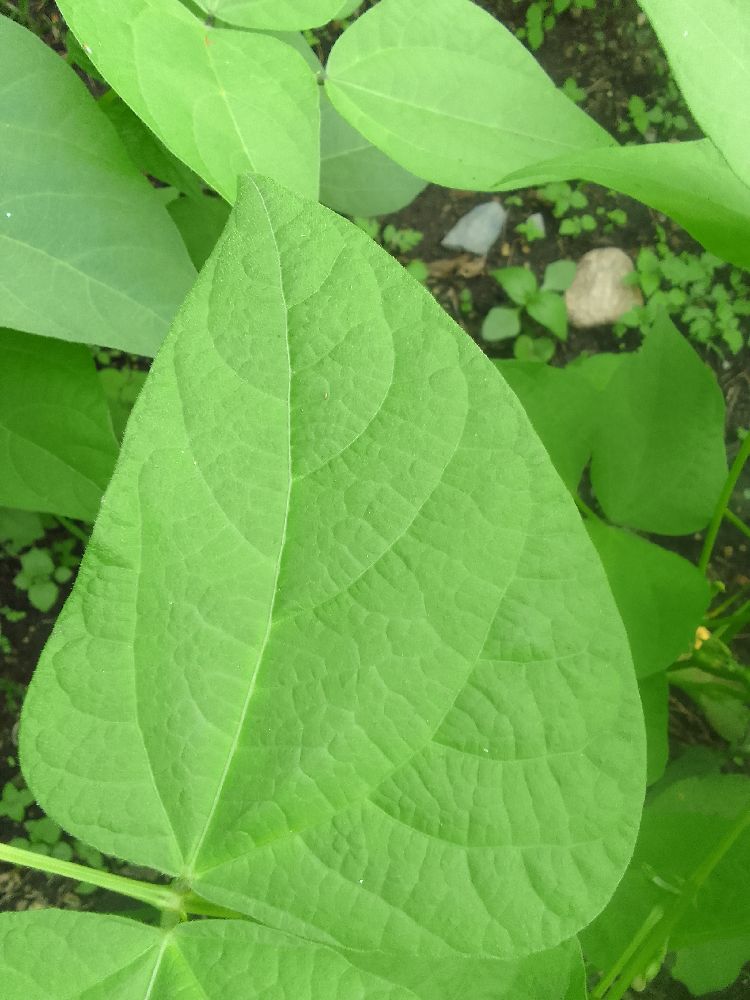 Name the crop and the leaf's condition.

common bean, healthy
